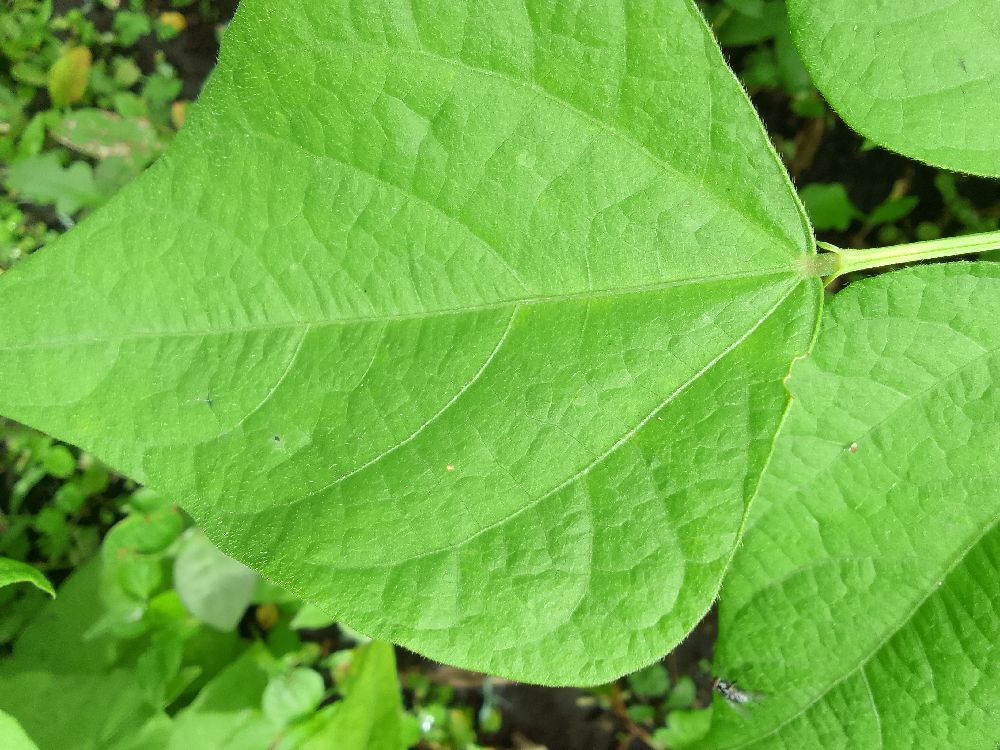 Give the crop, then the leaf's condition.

common bean, healthy
